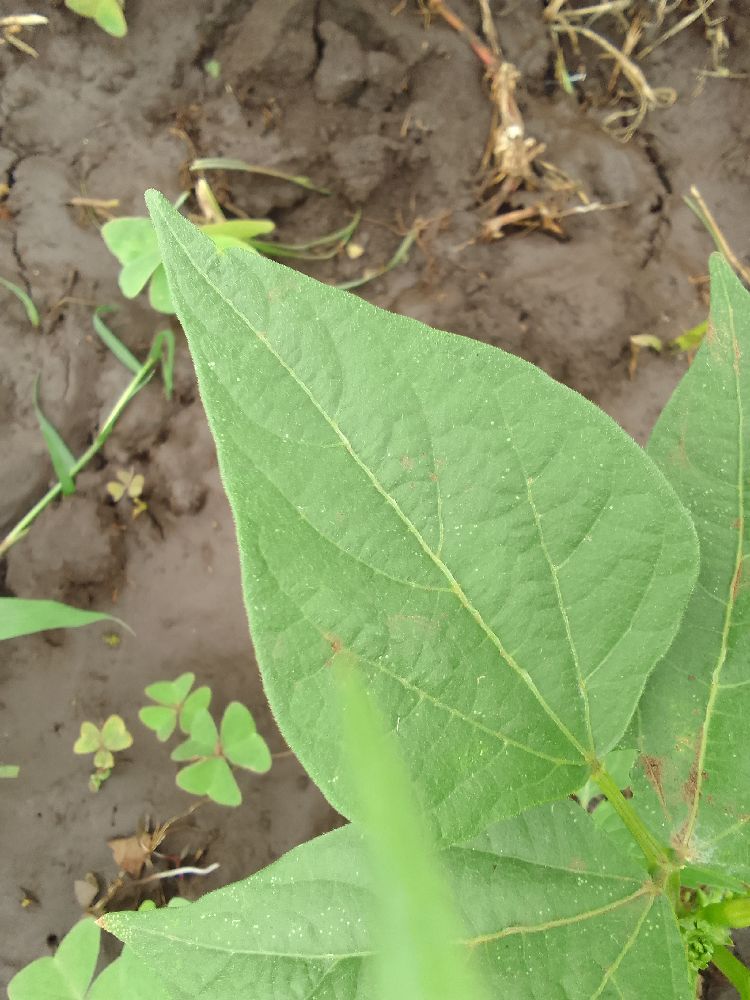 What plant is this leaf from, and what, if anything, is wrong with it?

common bean, healthy
